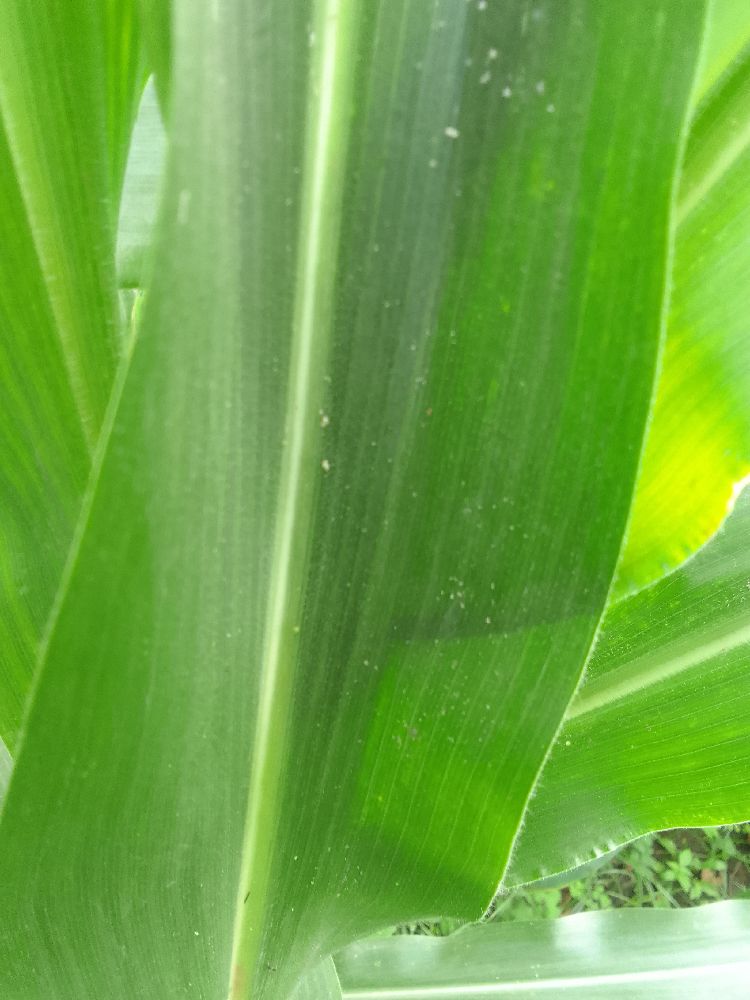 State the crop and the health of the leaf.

maize, healthy
